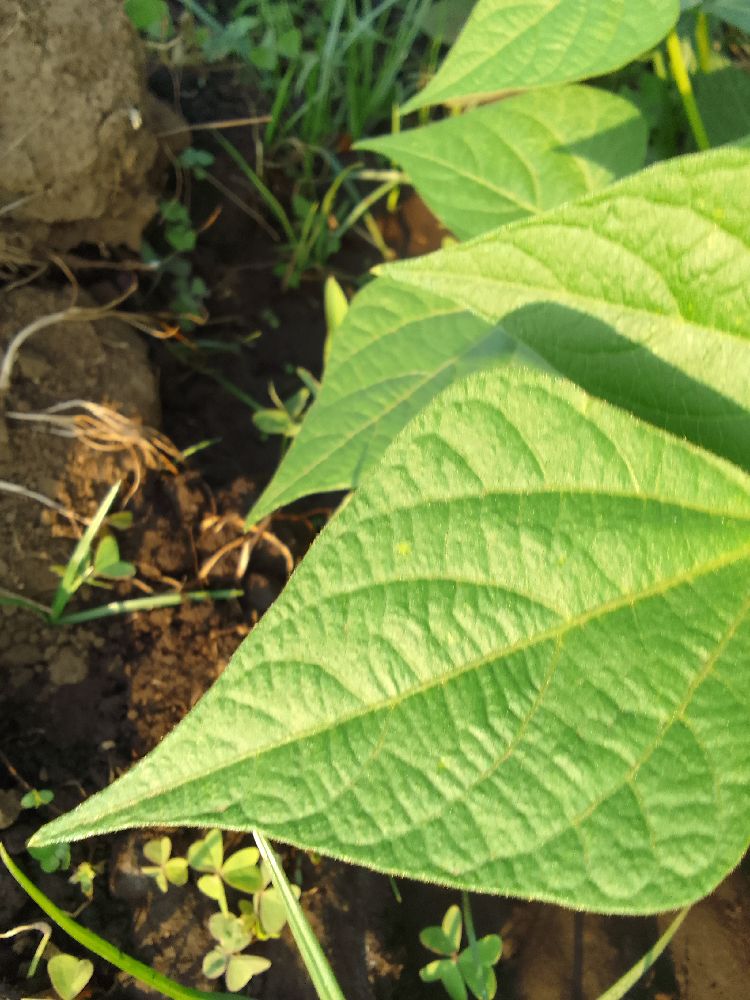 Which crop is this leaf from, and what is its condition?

common bean, healthy
